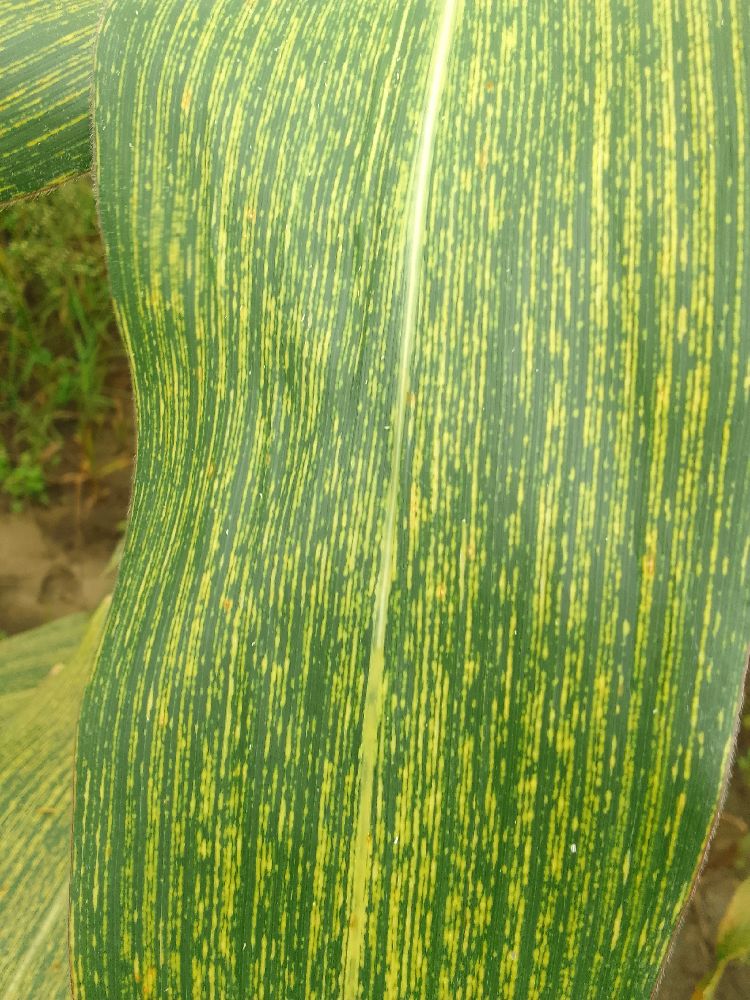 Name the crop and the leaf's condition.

maize, maize streak virus
